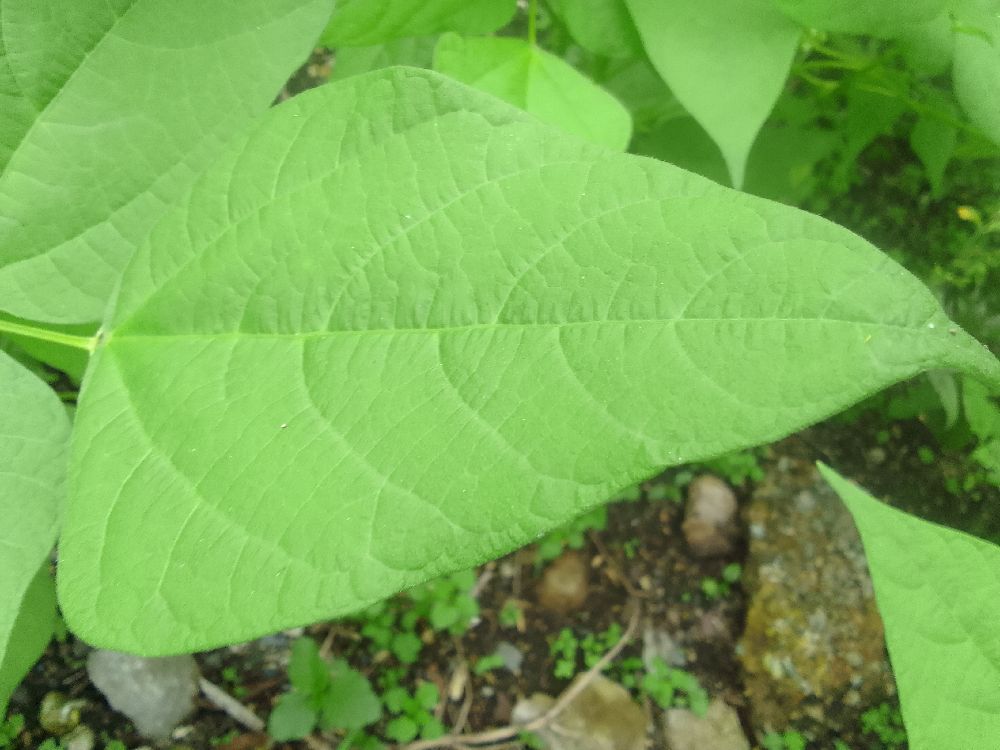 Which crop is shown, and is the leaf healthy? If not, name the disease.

common bean, healthy
